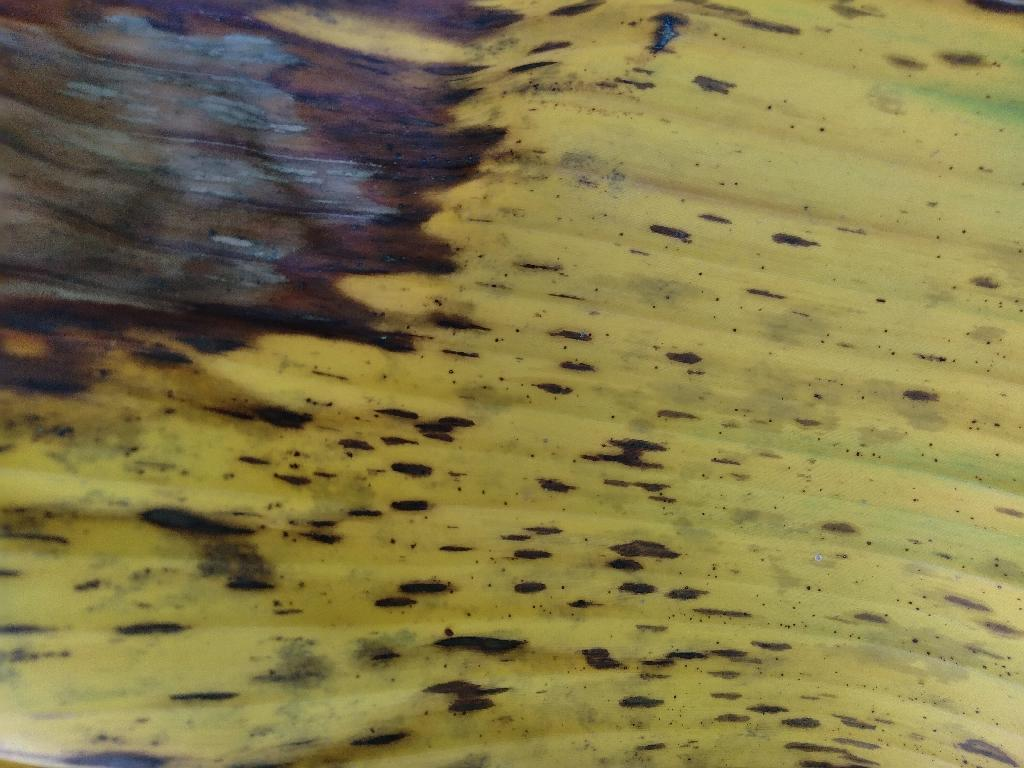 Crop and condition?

banana, black sigatoka
